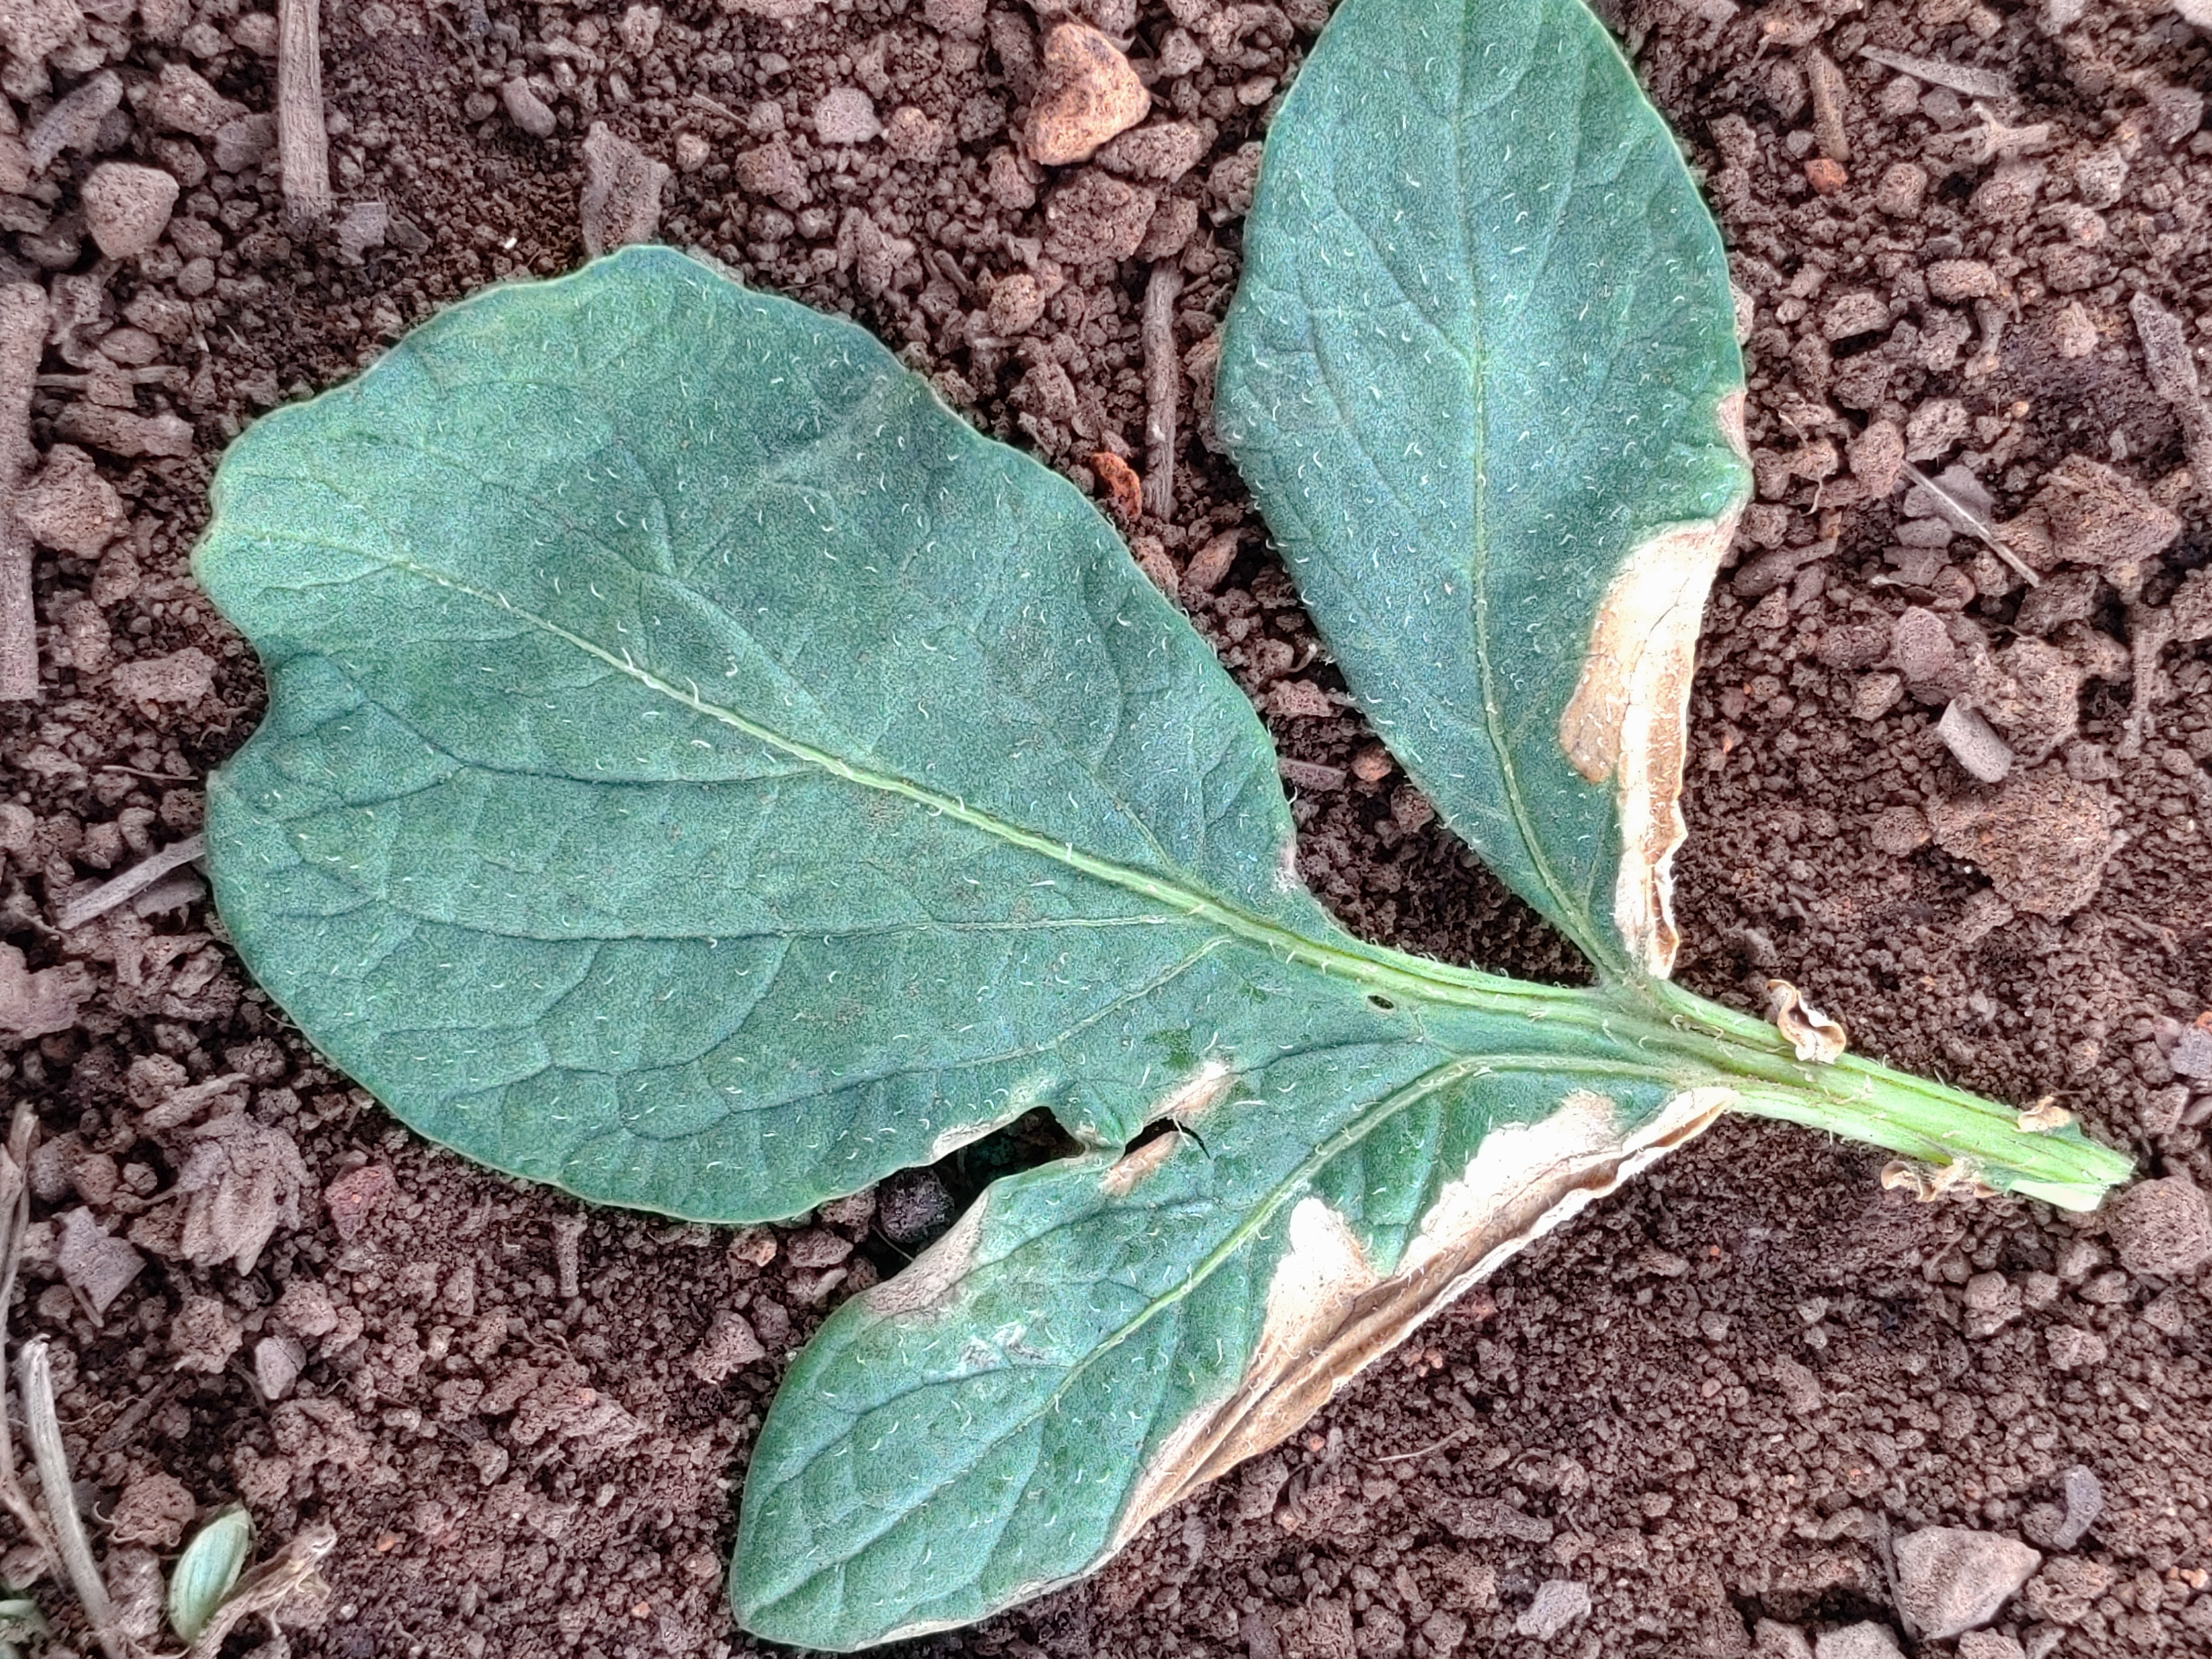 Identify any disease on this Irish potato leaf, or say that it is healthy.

early blight
